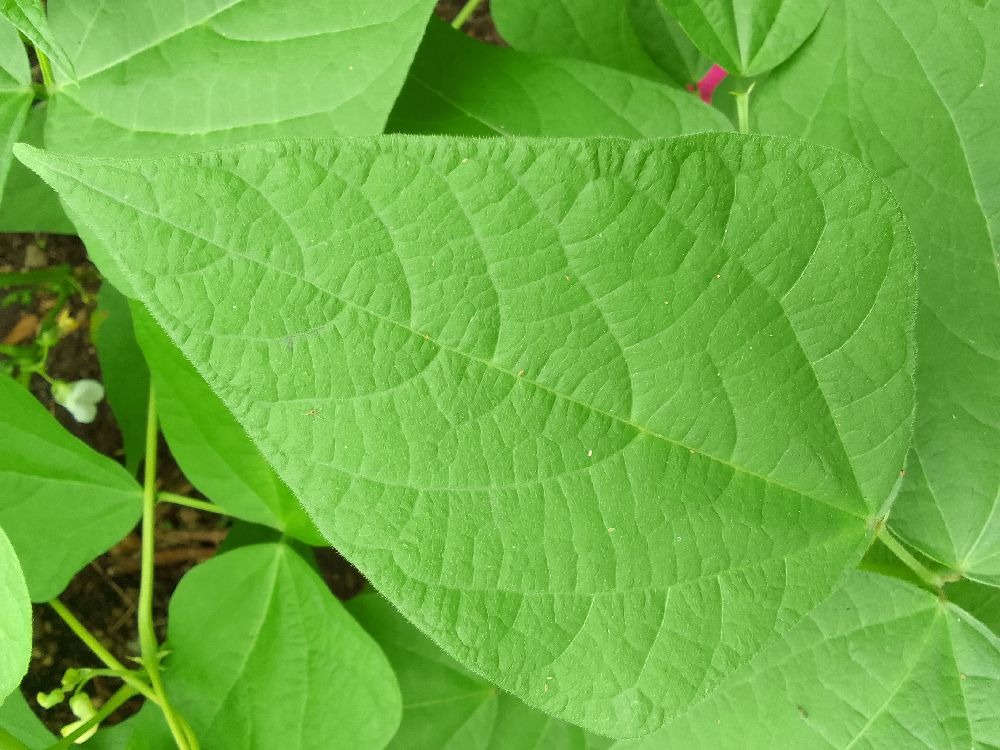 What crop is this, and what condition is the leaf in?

common bean, healthy
